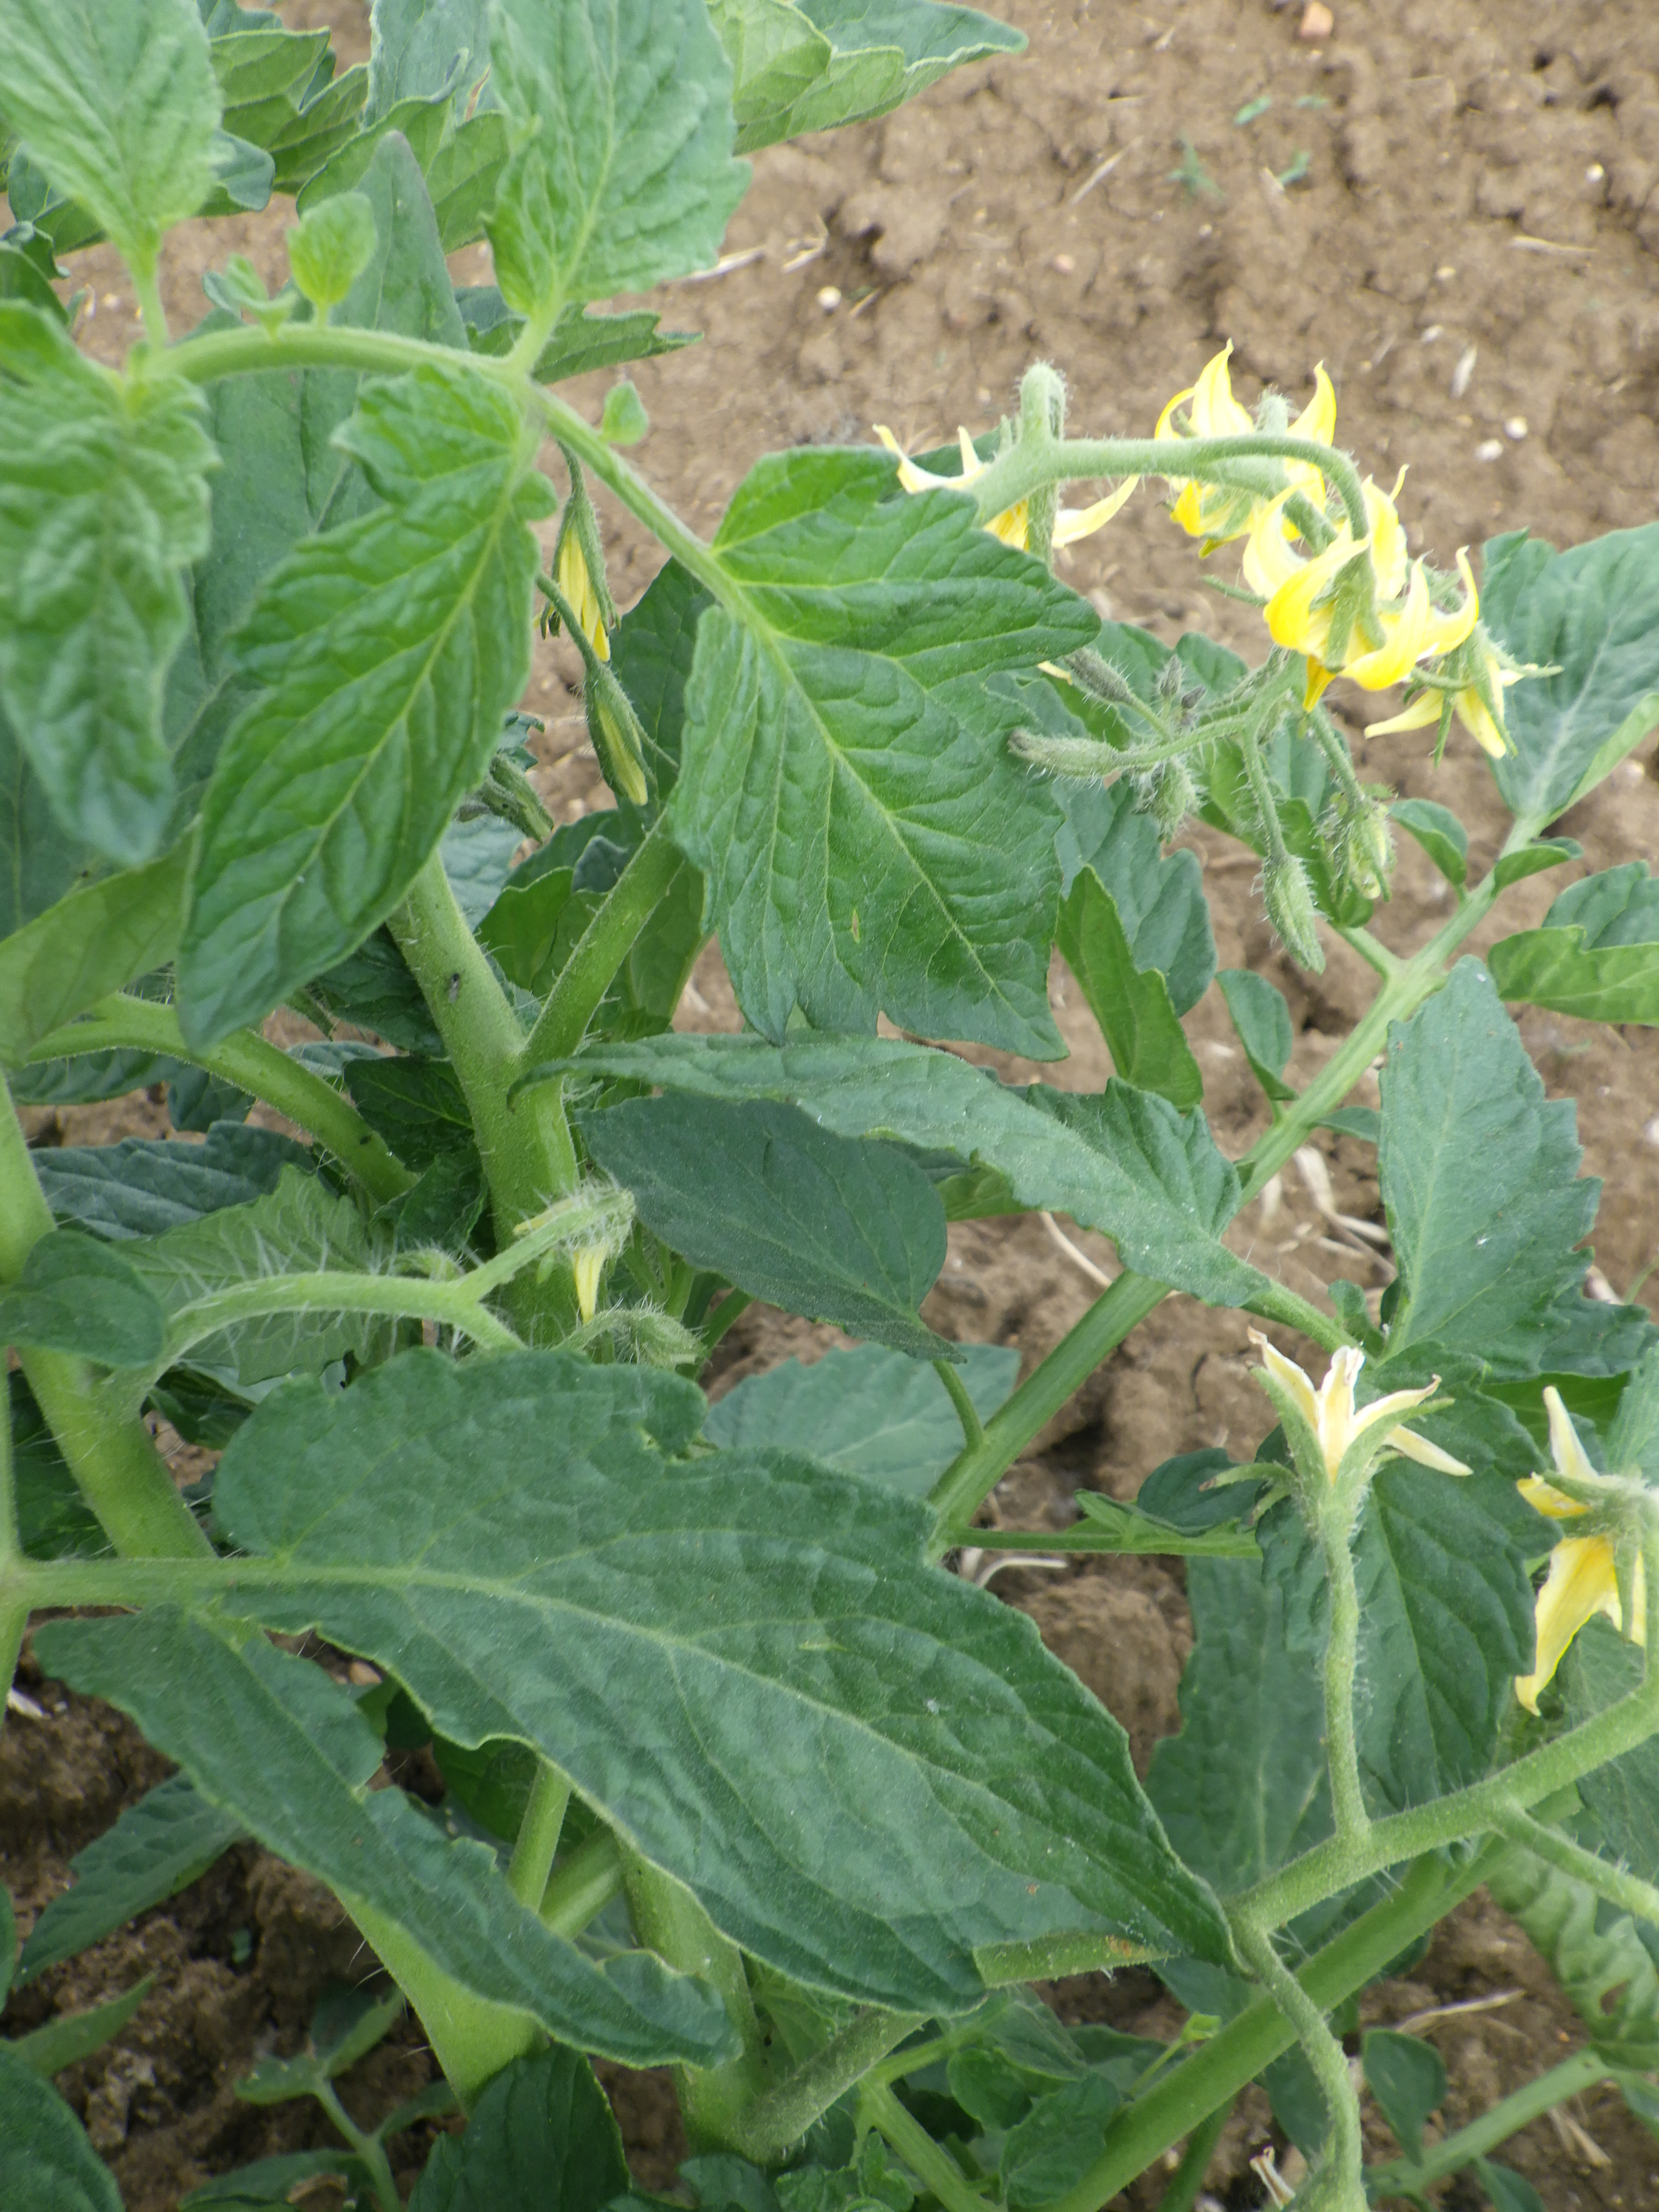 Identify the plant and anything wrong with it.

tomato, healthy
